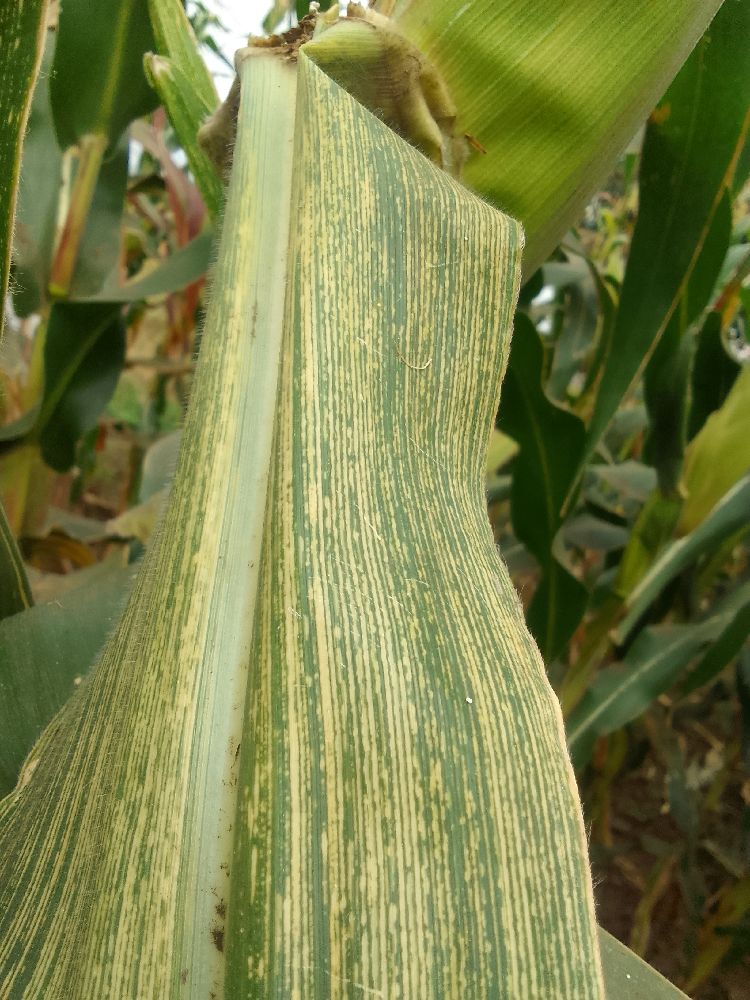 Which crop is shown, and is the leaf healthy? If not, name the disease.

maize, maize streak virus
